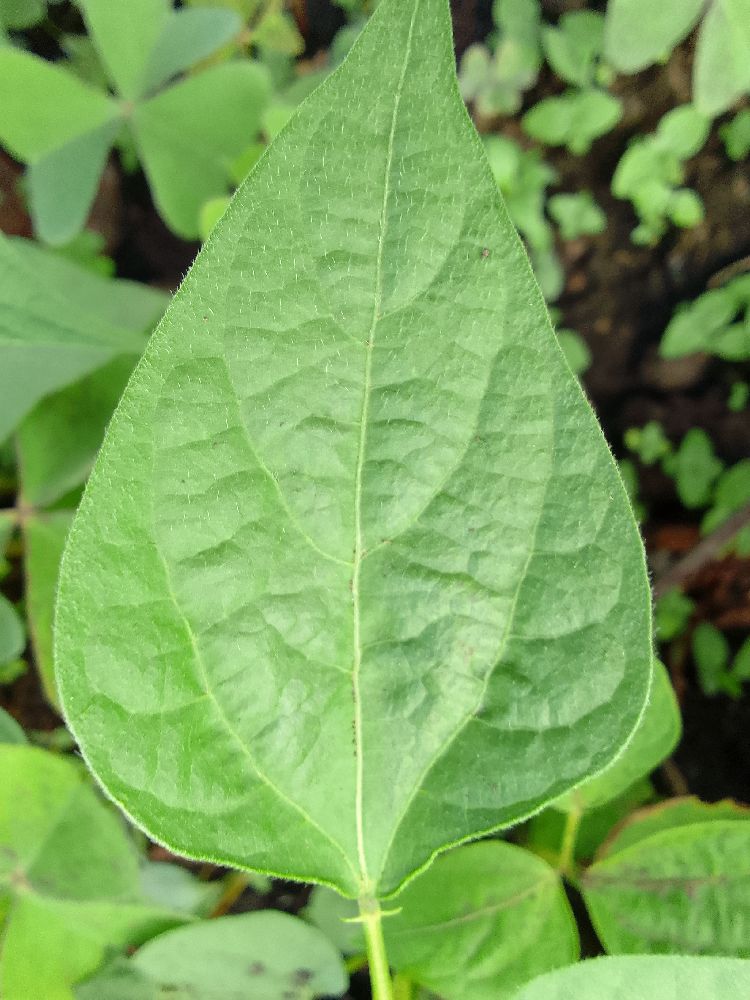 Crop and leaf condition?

common bean, healthy
